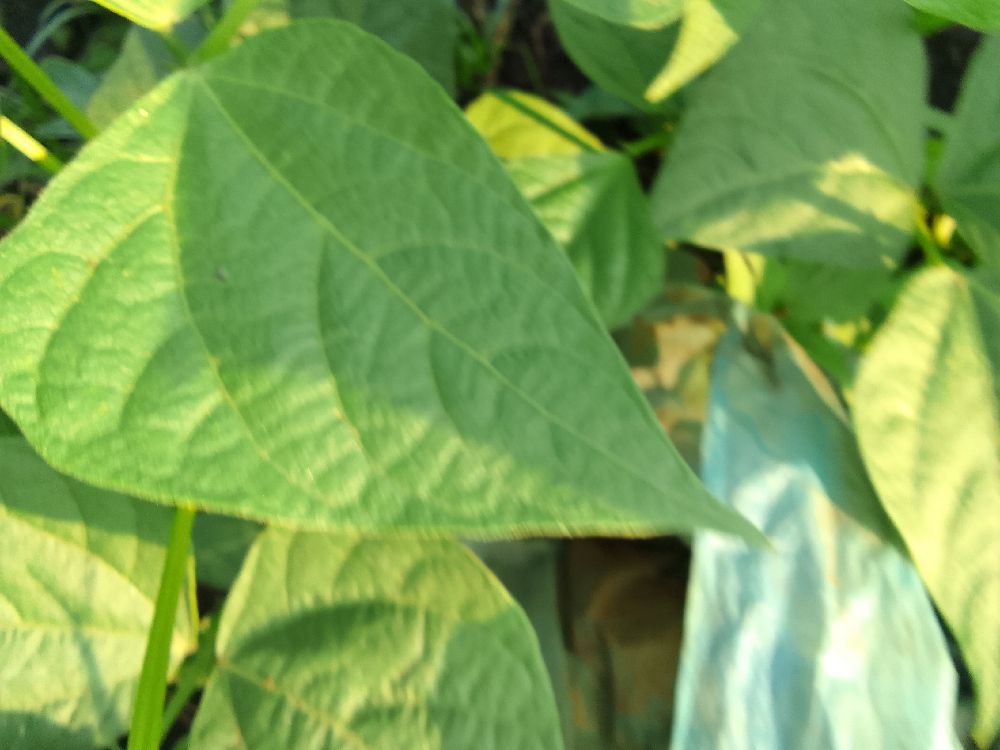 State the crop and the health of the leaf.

maize, healthy
